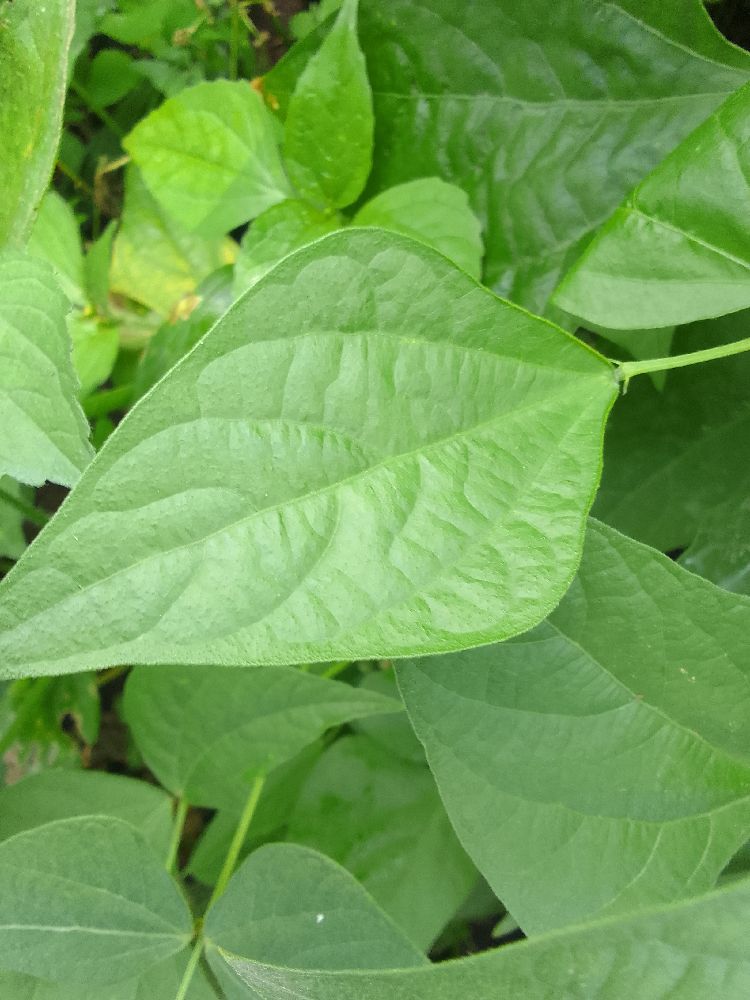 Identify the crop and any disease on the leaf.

common bean, healthy
